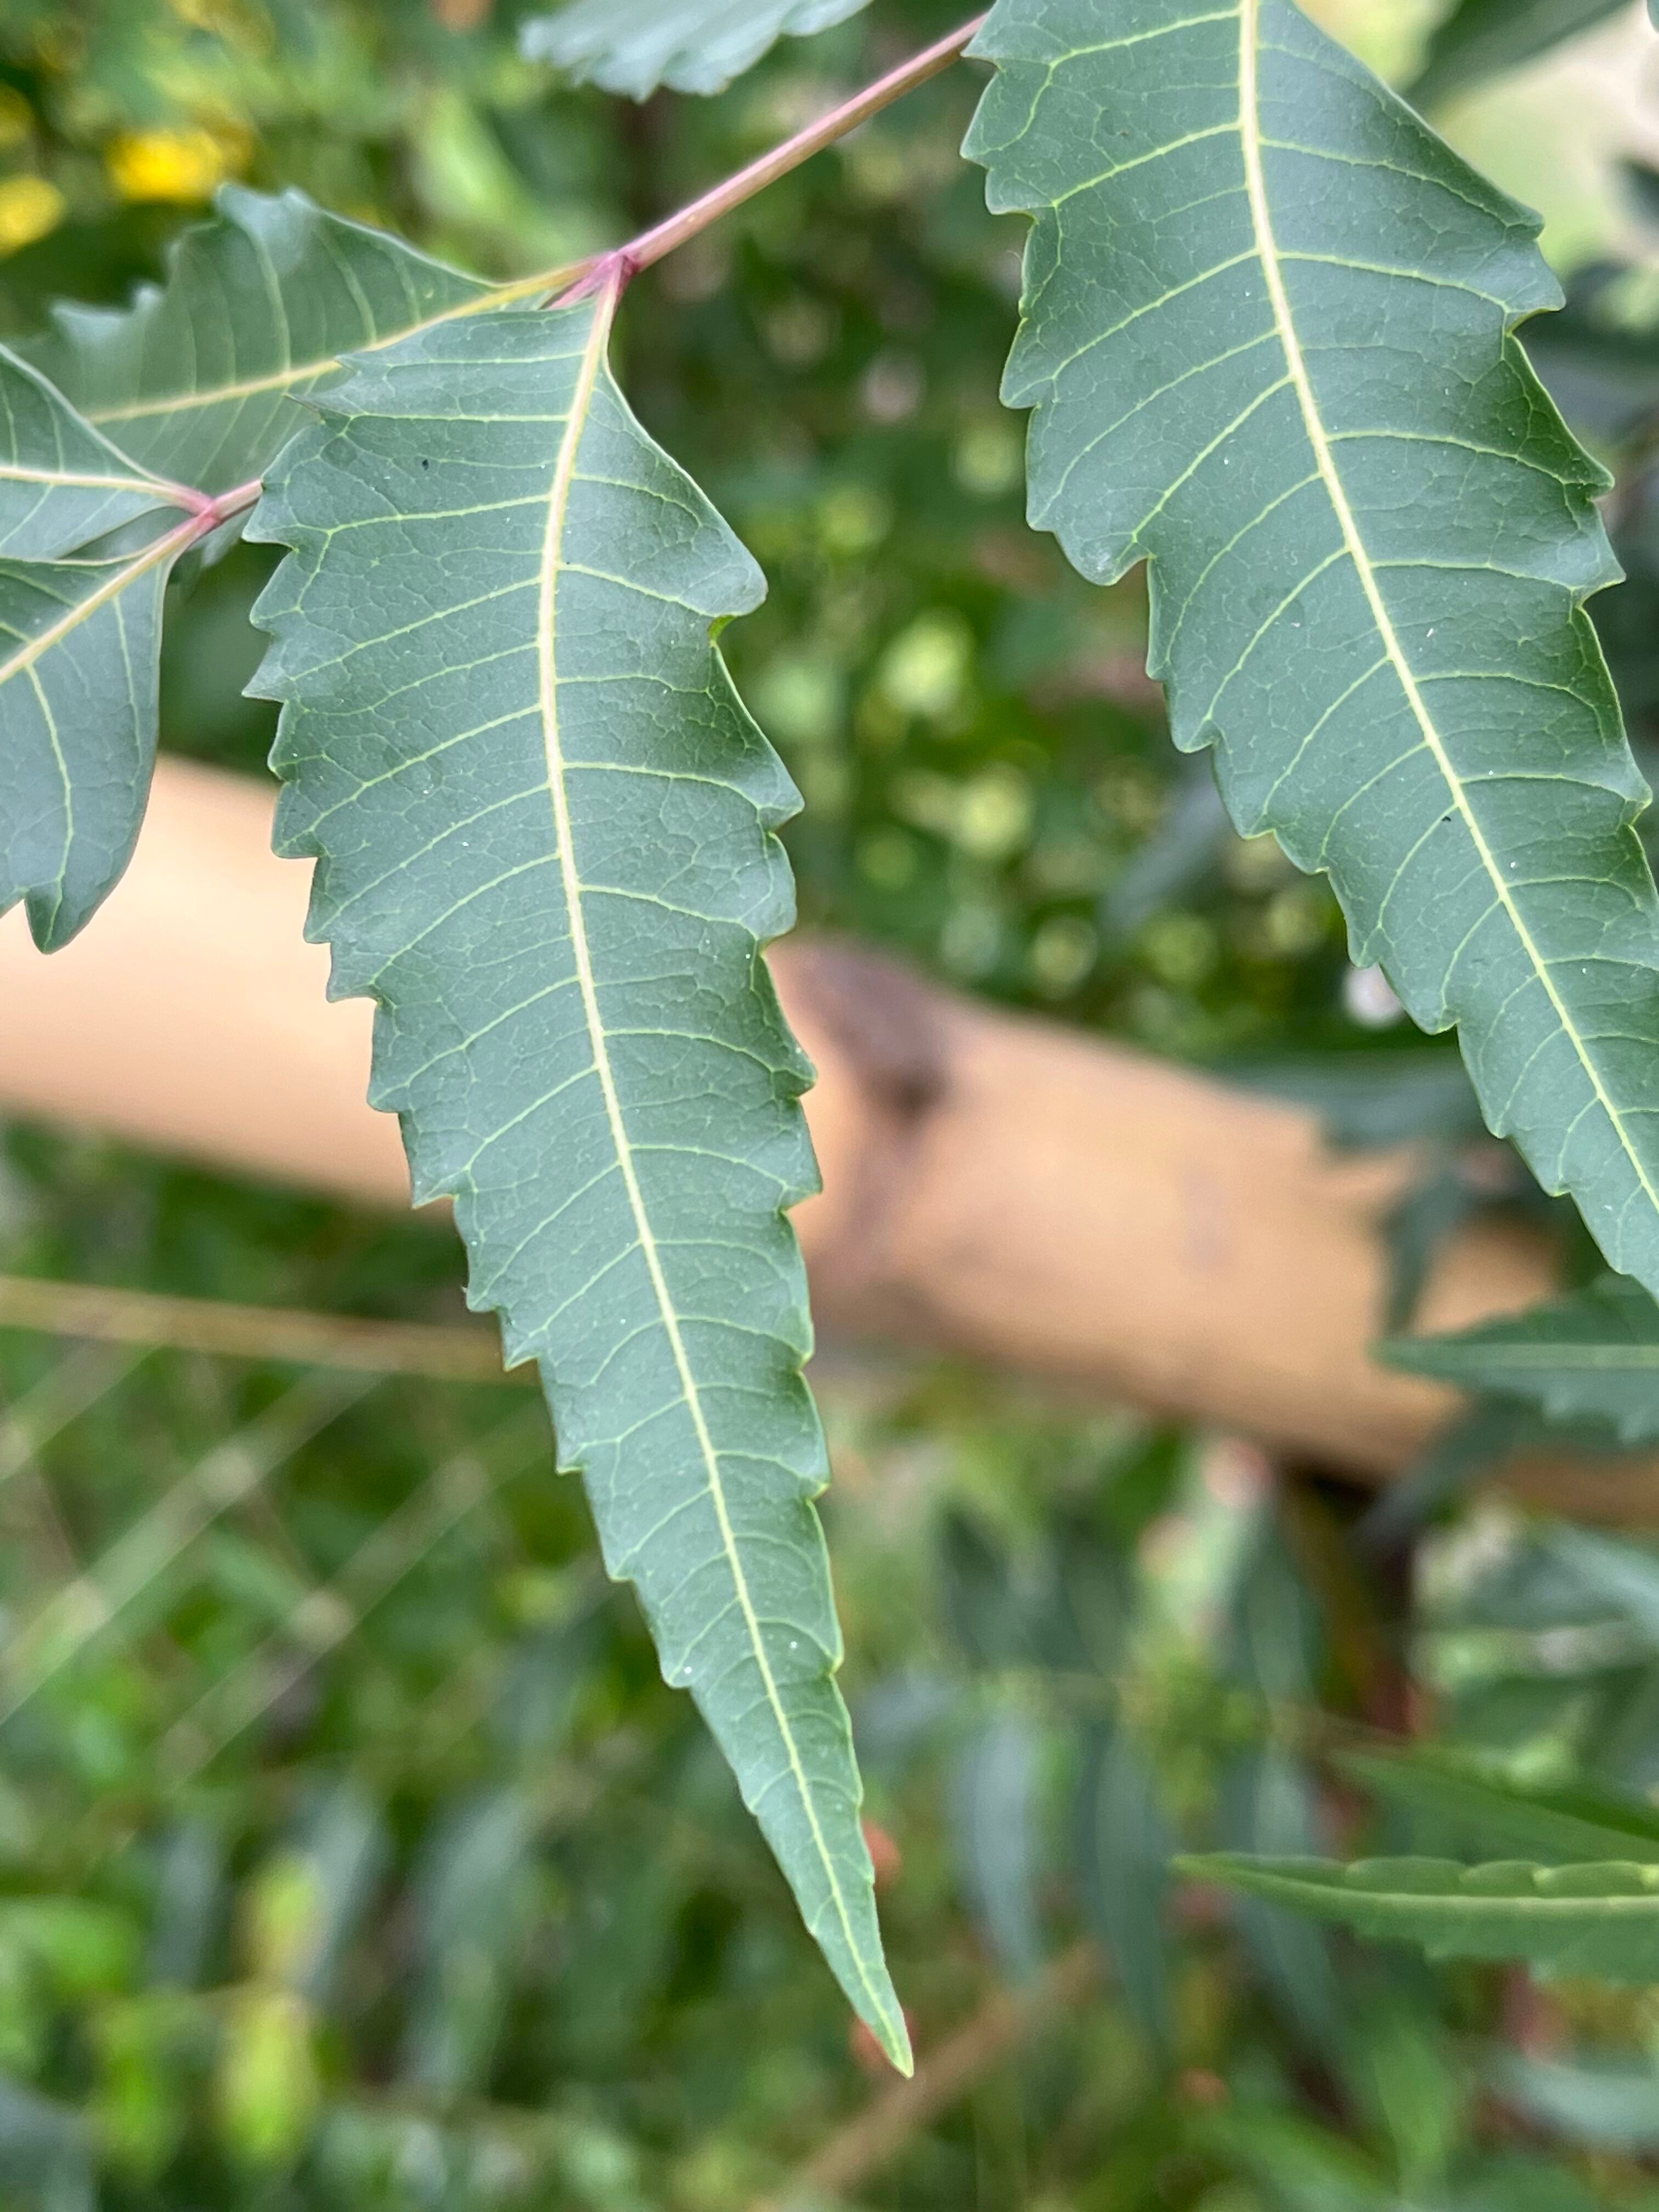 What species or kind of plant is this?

neem
